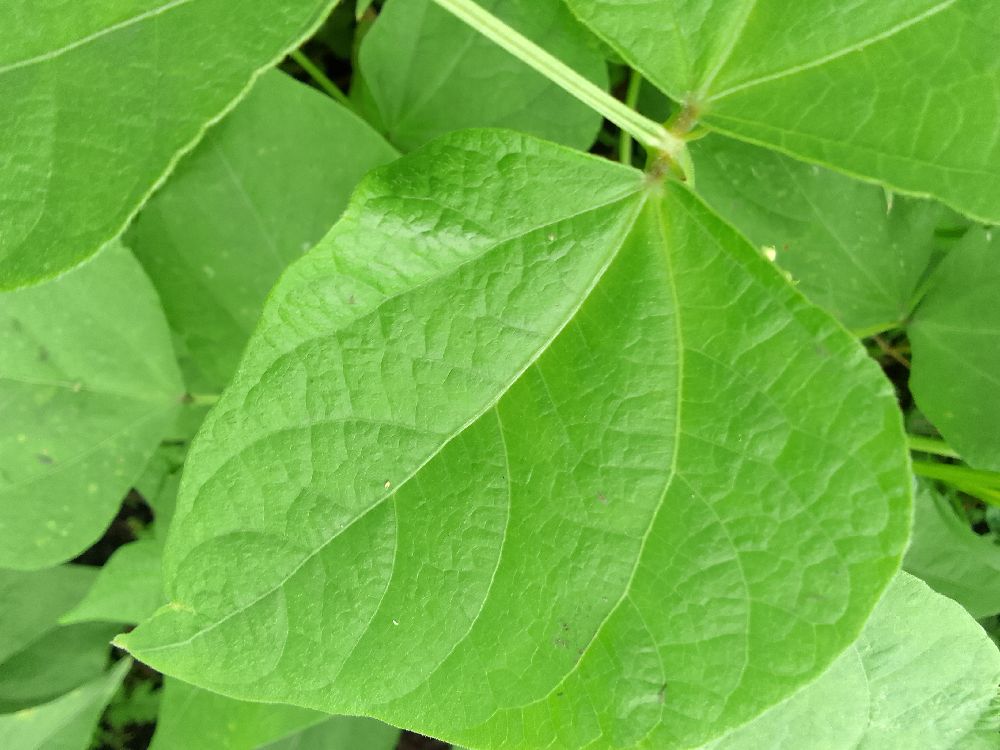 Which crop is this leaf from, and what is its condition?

common bean, healthy
